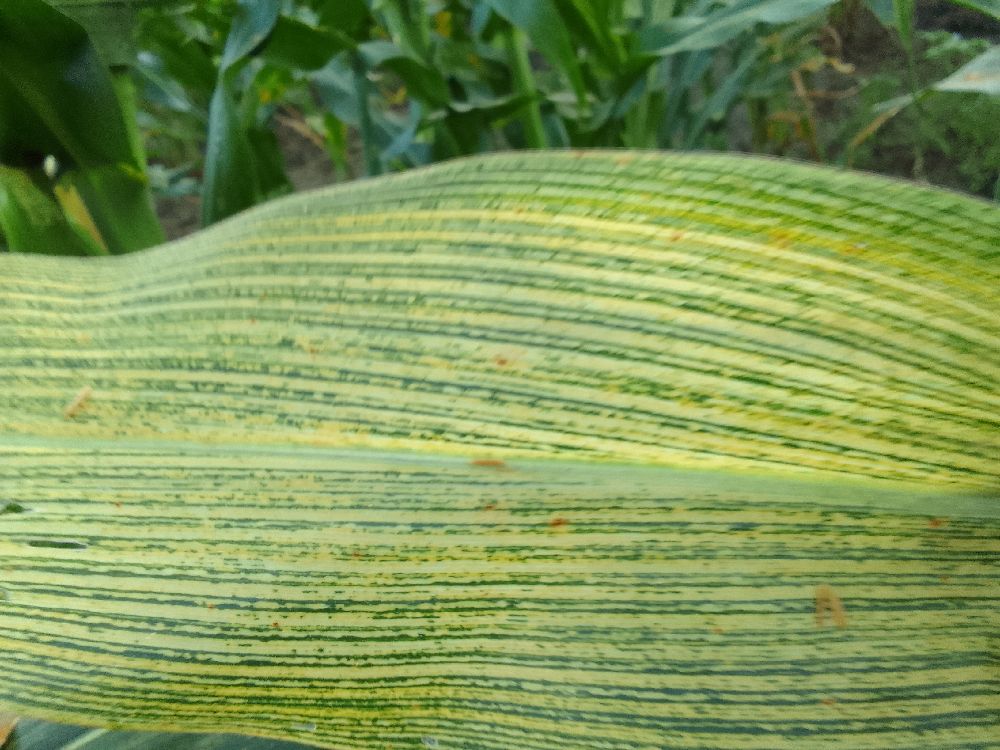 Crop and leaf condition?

maize, maize streak virus
